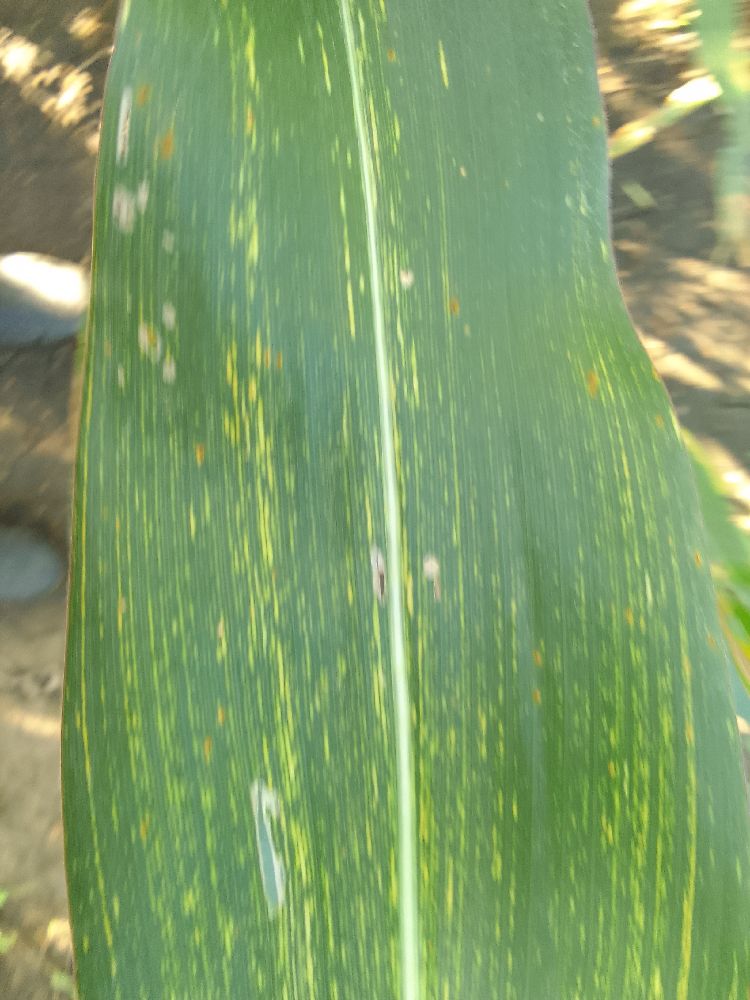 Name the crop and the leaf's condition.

maize, maize streak virus
